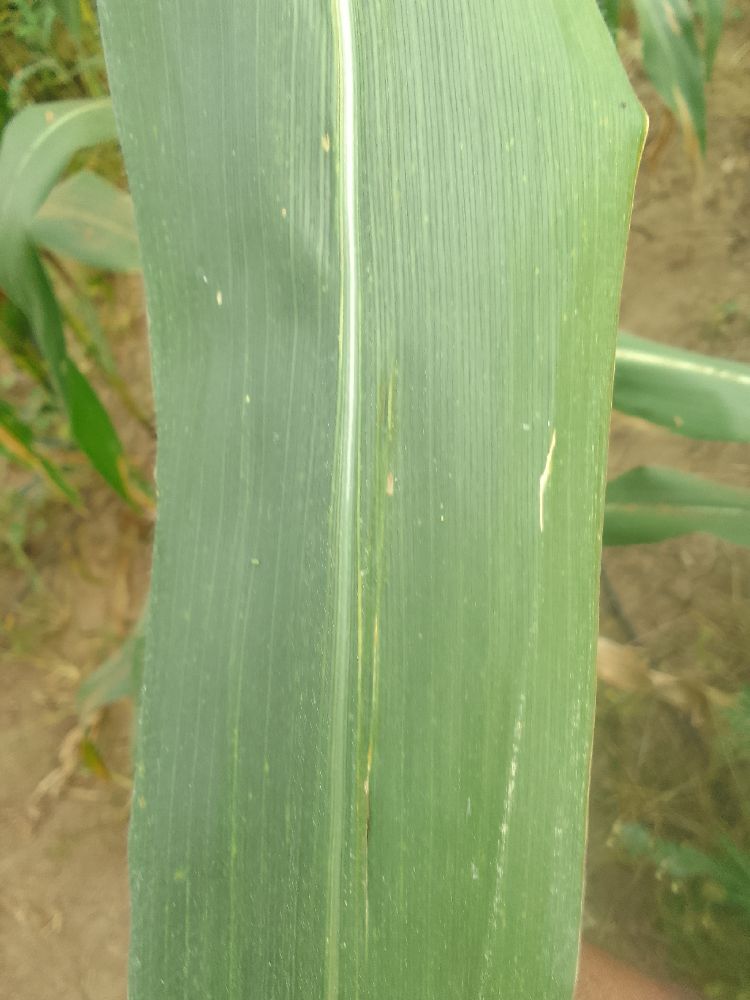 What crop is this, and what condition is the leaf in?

maize, healthy
